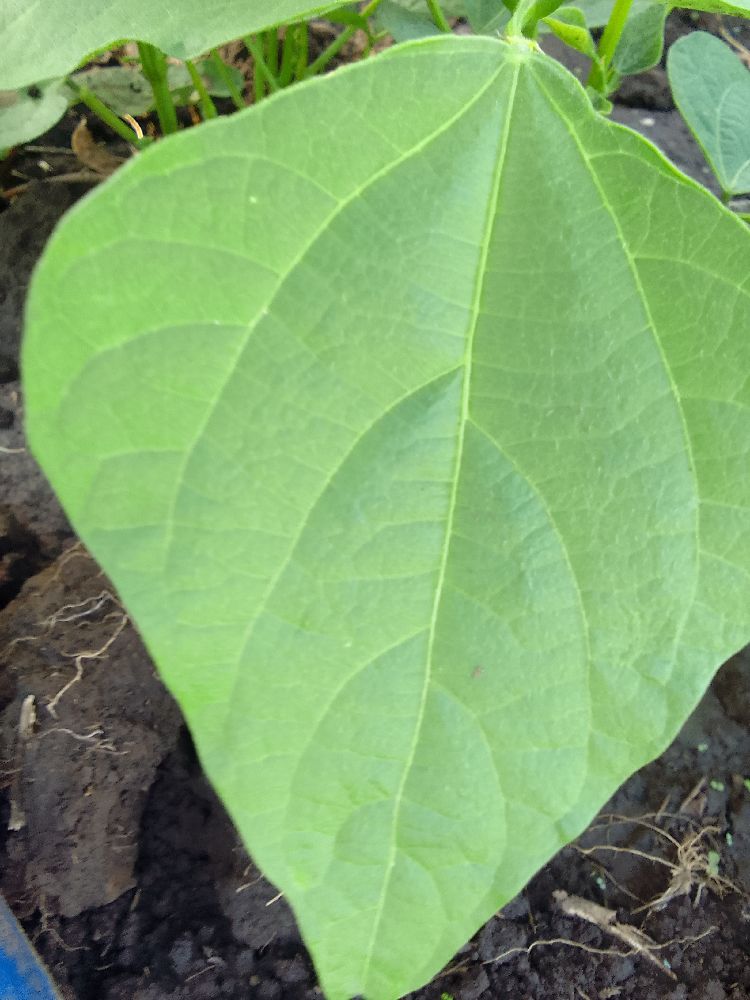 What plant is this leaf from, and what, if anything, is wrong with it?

common bean, healthy
